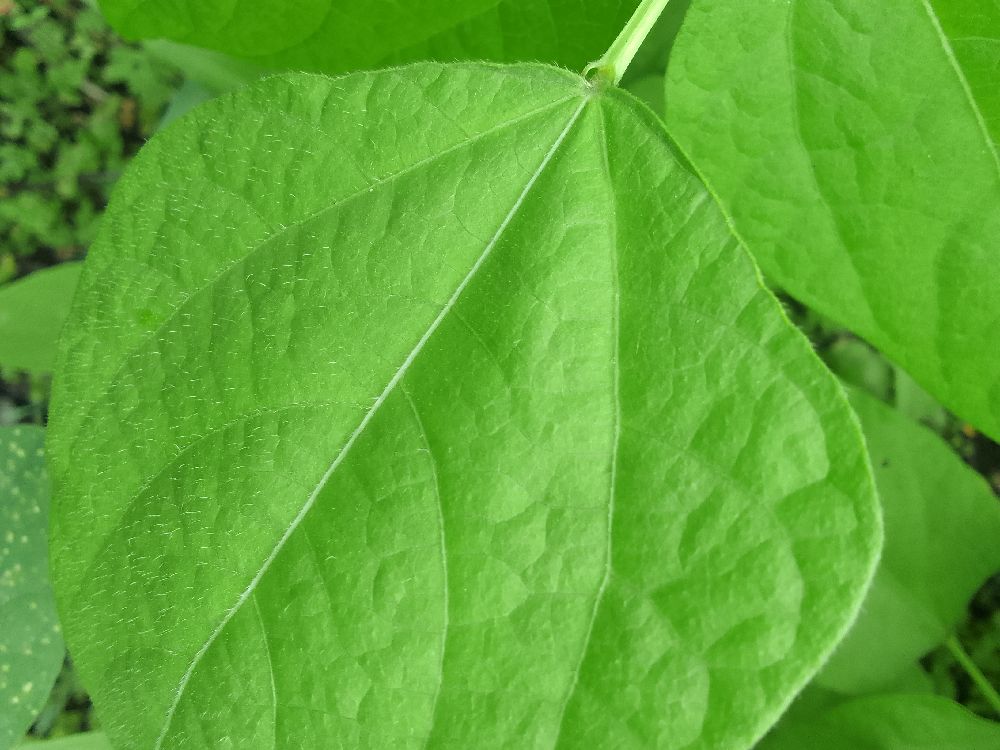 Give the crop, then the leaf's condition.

common bean, healthy
